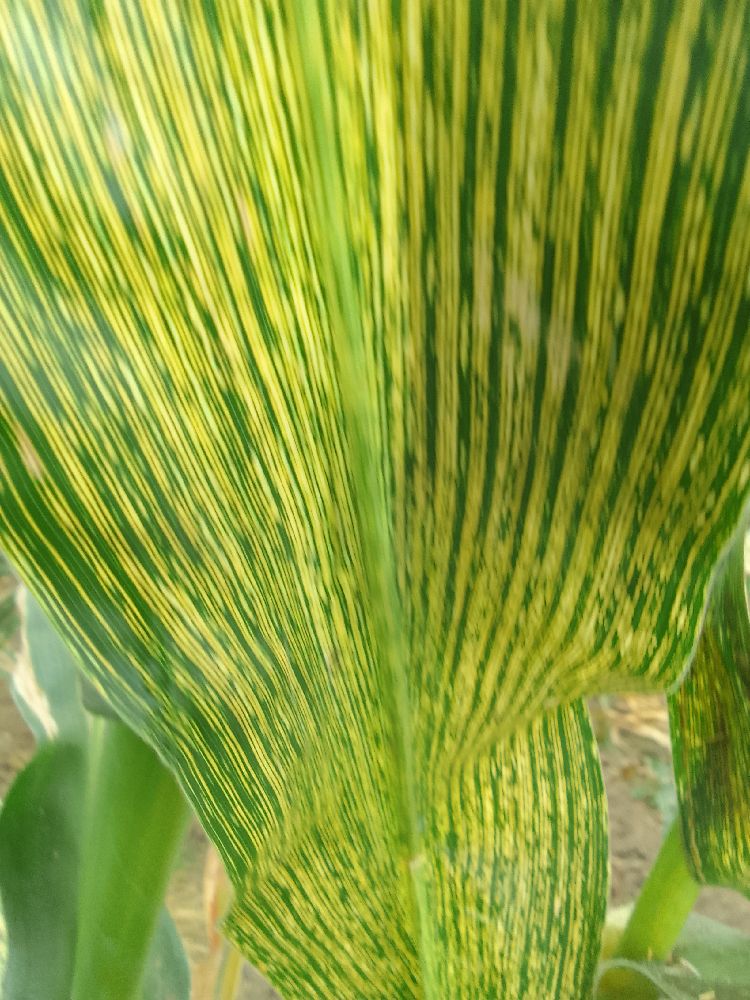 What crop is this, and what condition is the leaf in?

maize, maize streak virus
